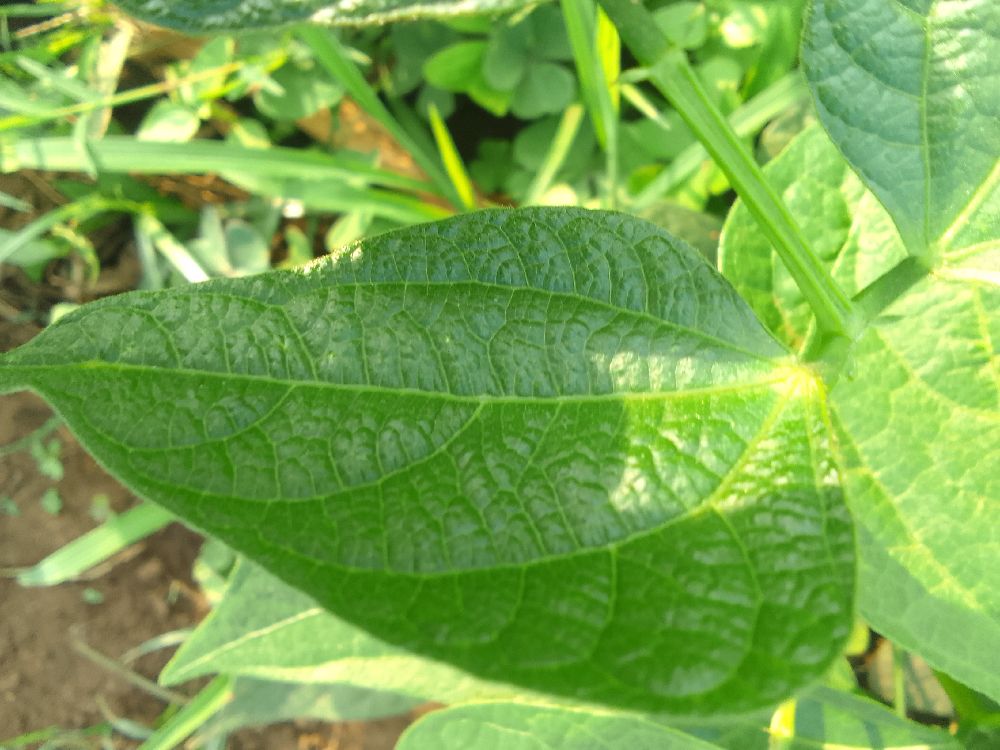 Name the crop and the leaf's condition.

common bean, healthy
